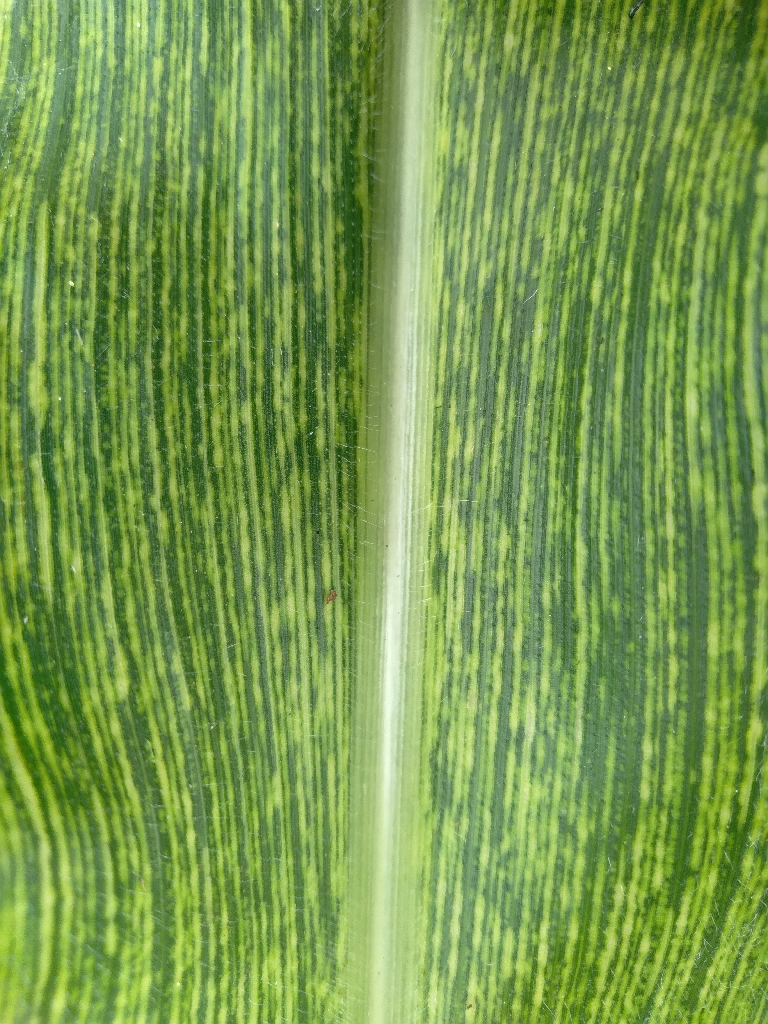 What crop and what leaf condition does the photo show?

maize, maize streak virus
